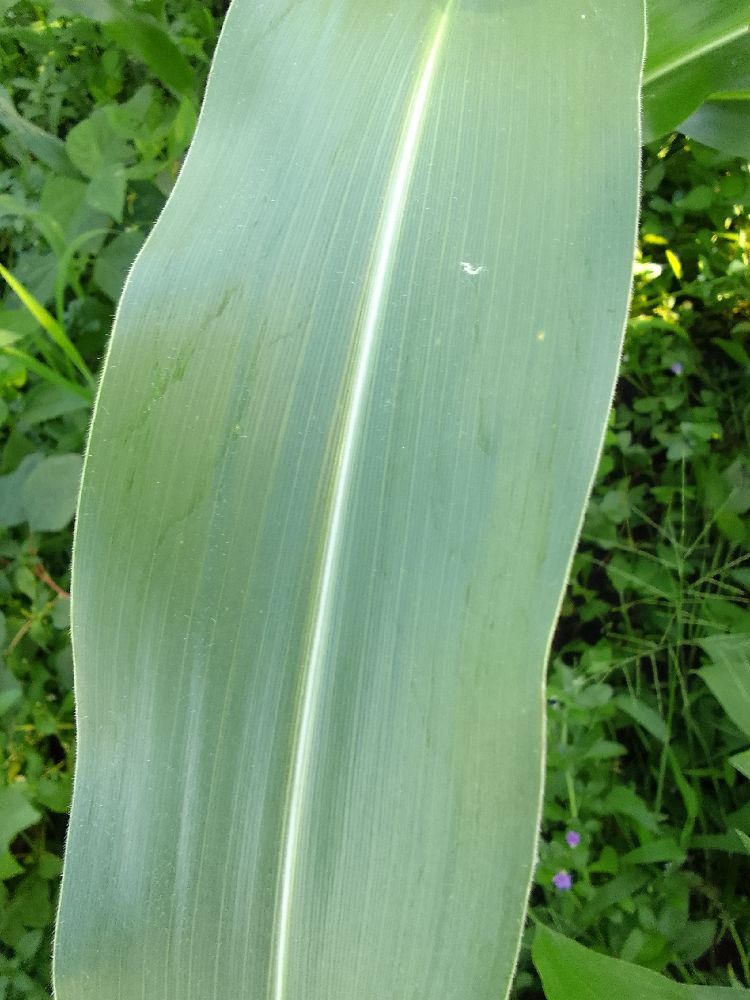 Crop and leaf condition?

maize, healthy
